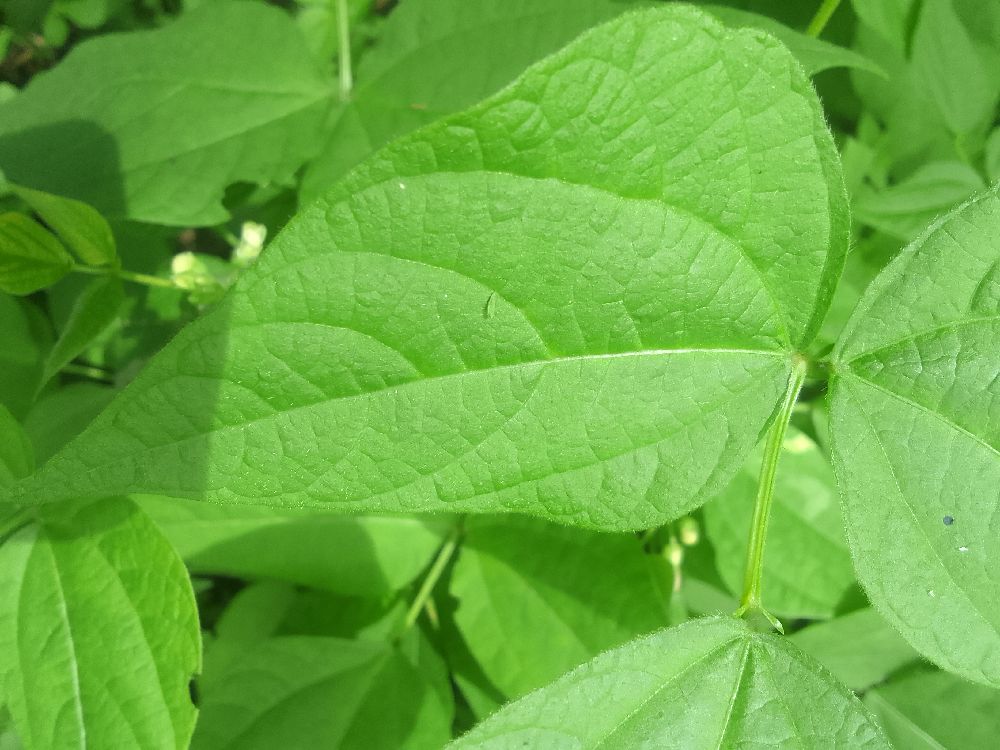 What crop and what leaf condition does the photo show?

common bean, healthy
